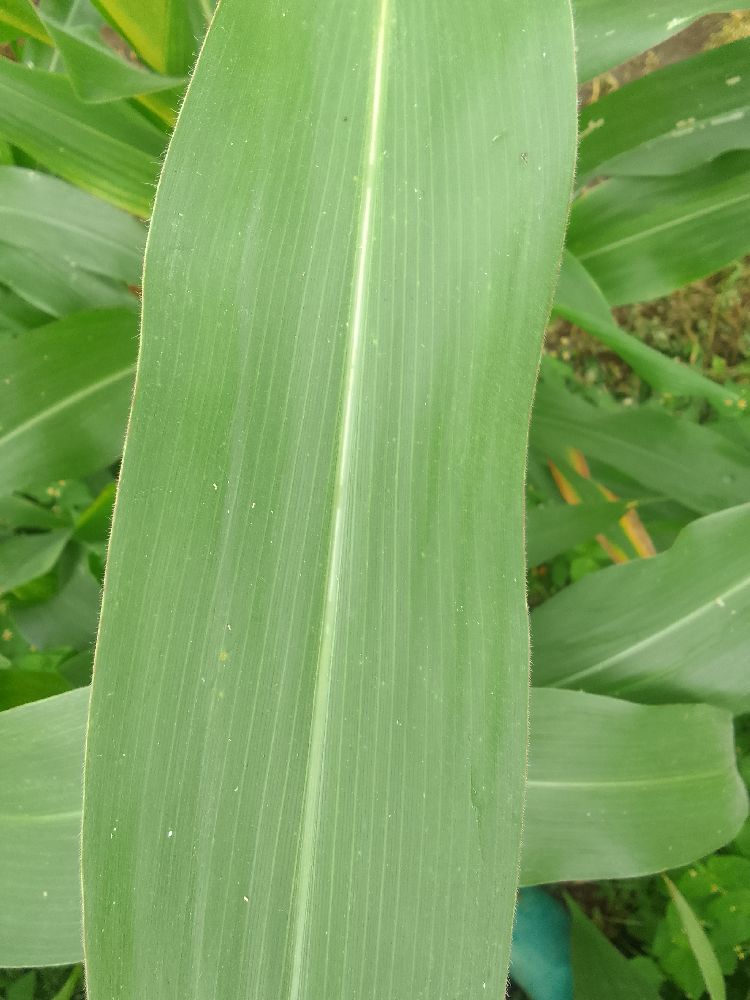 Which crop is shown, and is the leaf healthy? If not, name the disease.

maize, healthy
